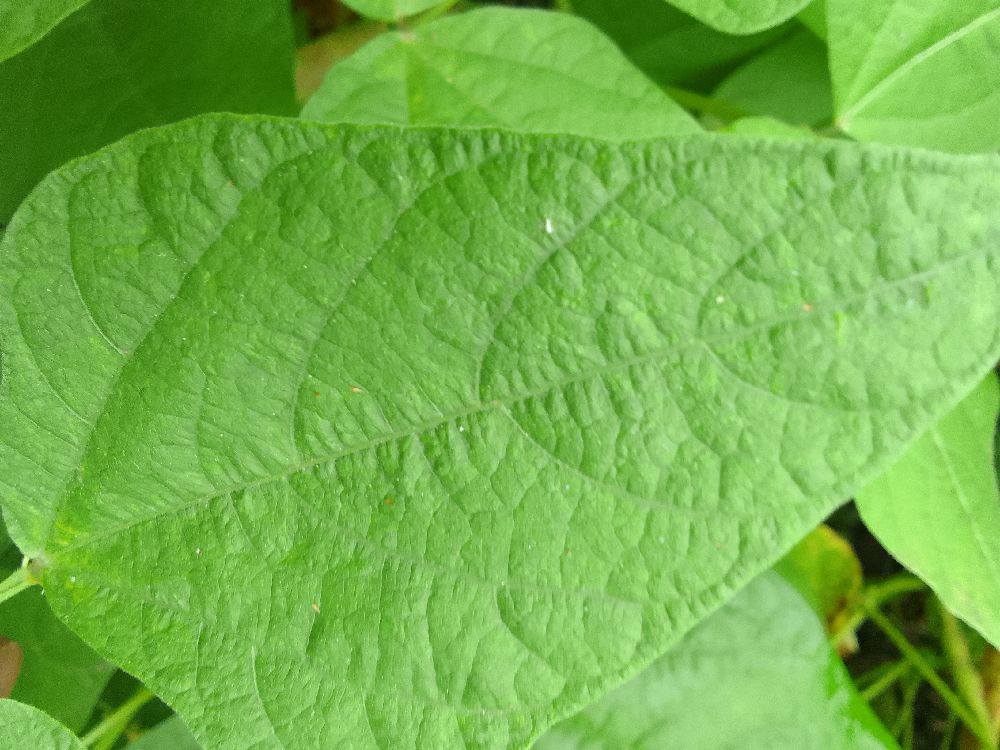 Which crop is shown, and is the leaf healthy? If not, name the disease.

common bean, healthy
